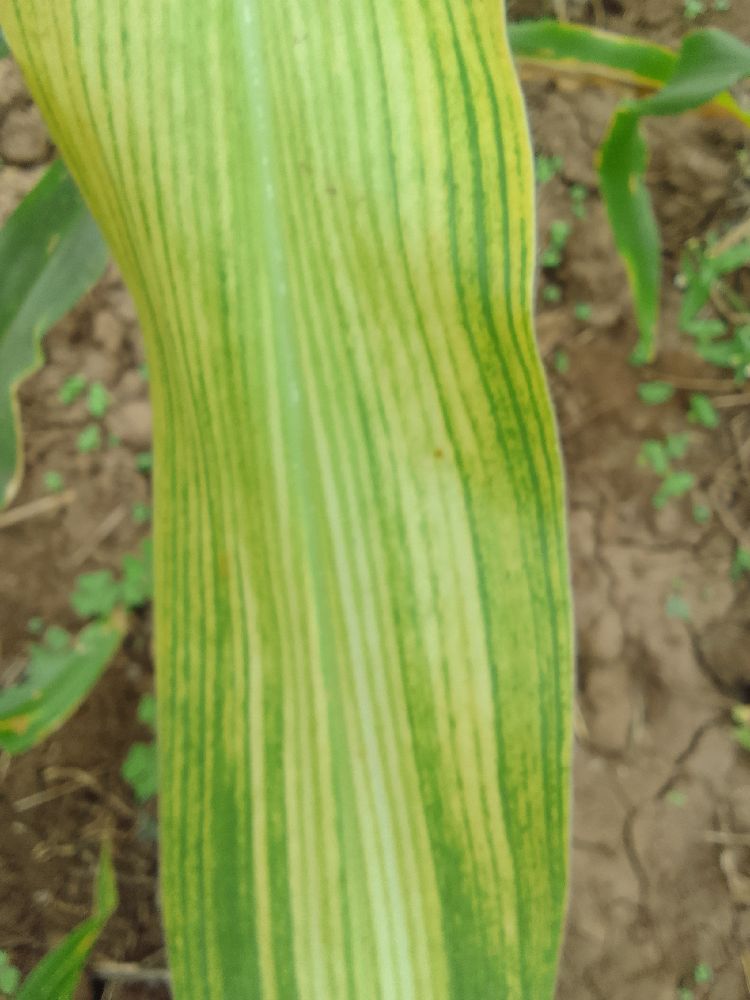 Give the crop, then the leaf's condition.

maize, maize lethal necrosis
